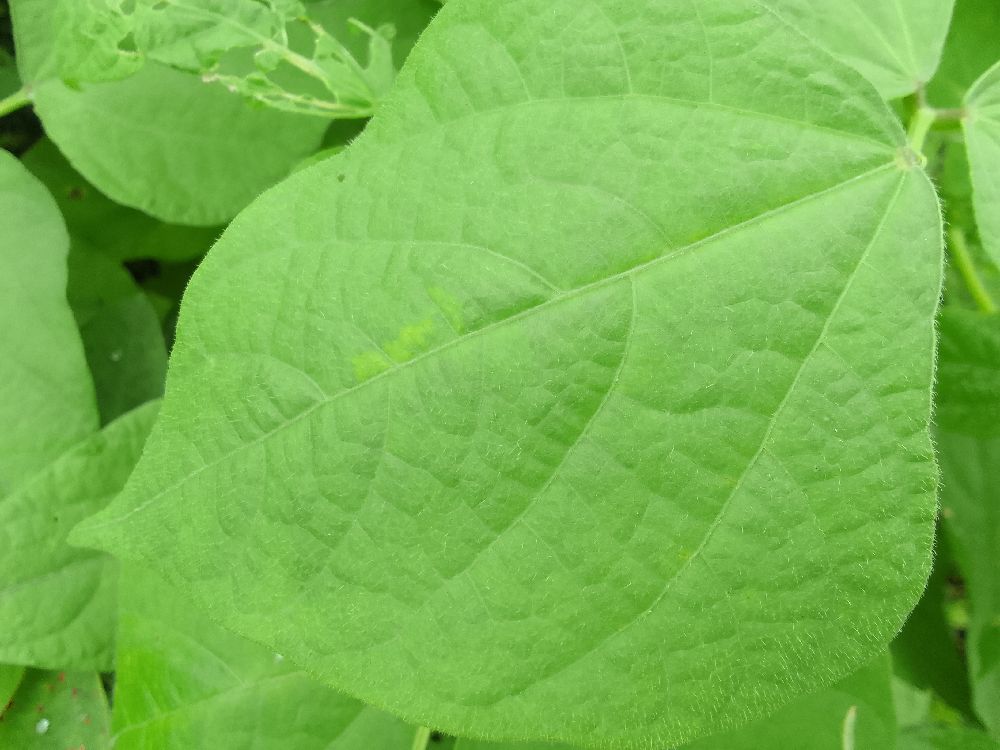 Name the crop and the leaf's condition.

common bean, healthy
